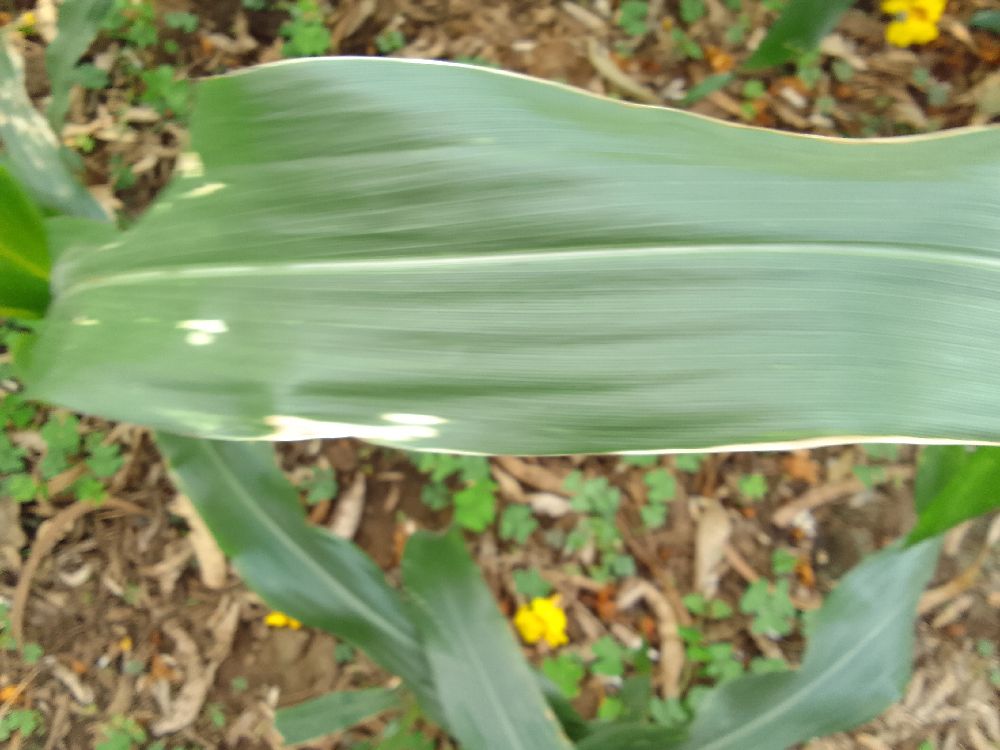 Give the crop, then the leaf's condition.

maize, healthy
